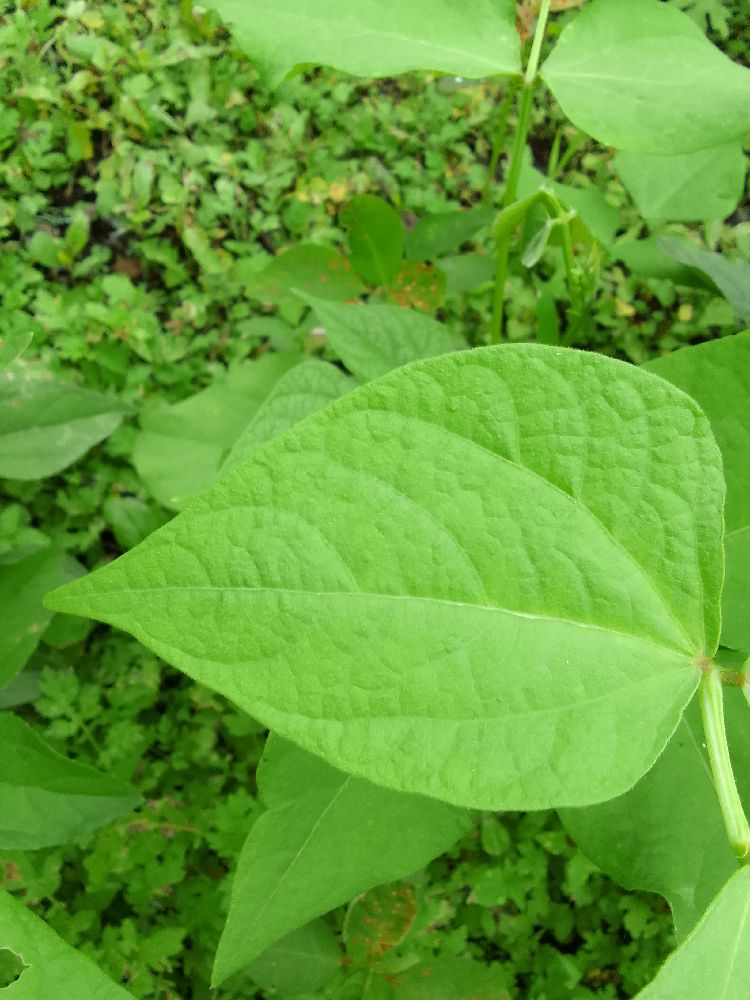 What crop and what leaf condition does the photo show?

common bean, healthy
